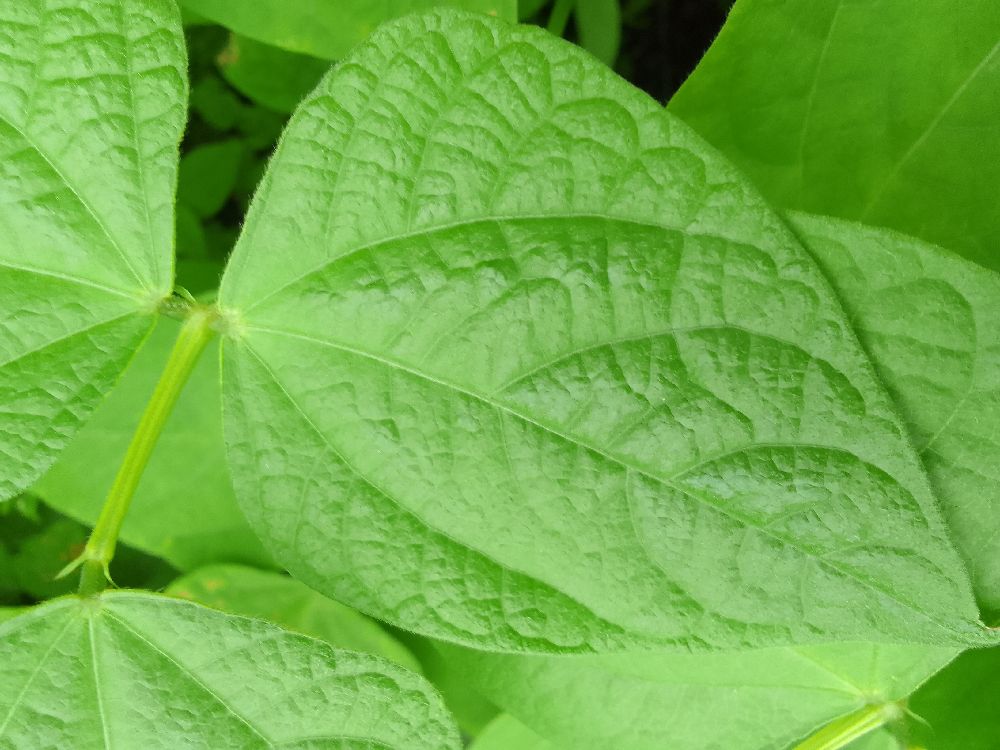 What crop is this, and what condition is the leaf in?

common bean, healthy
